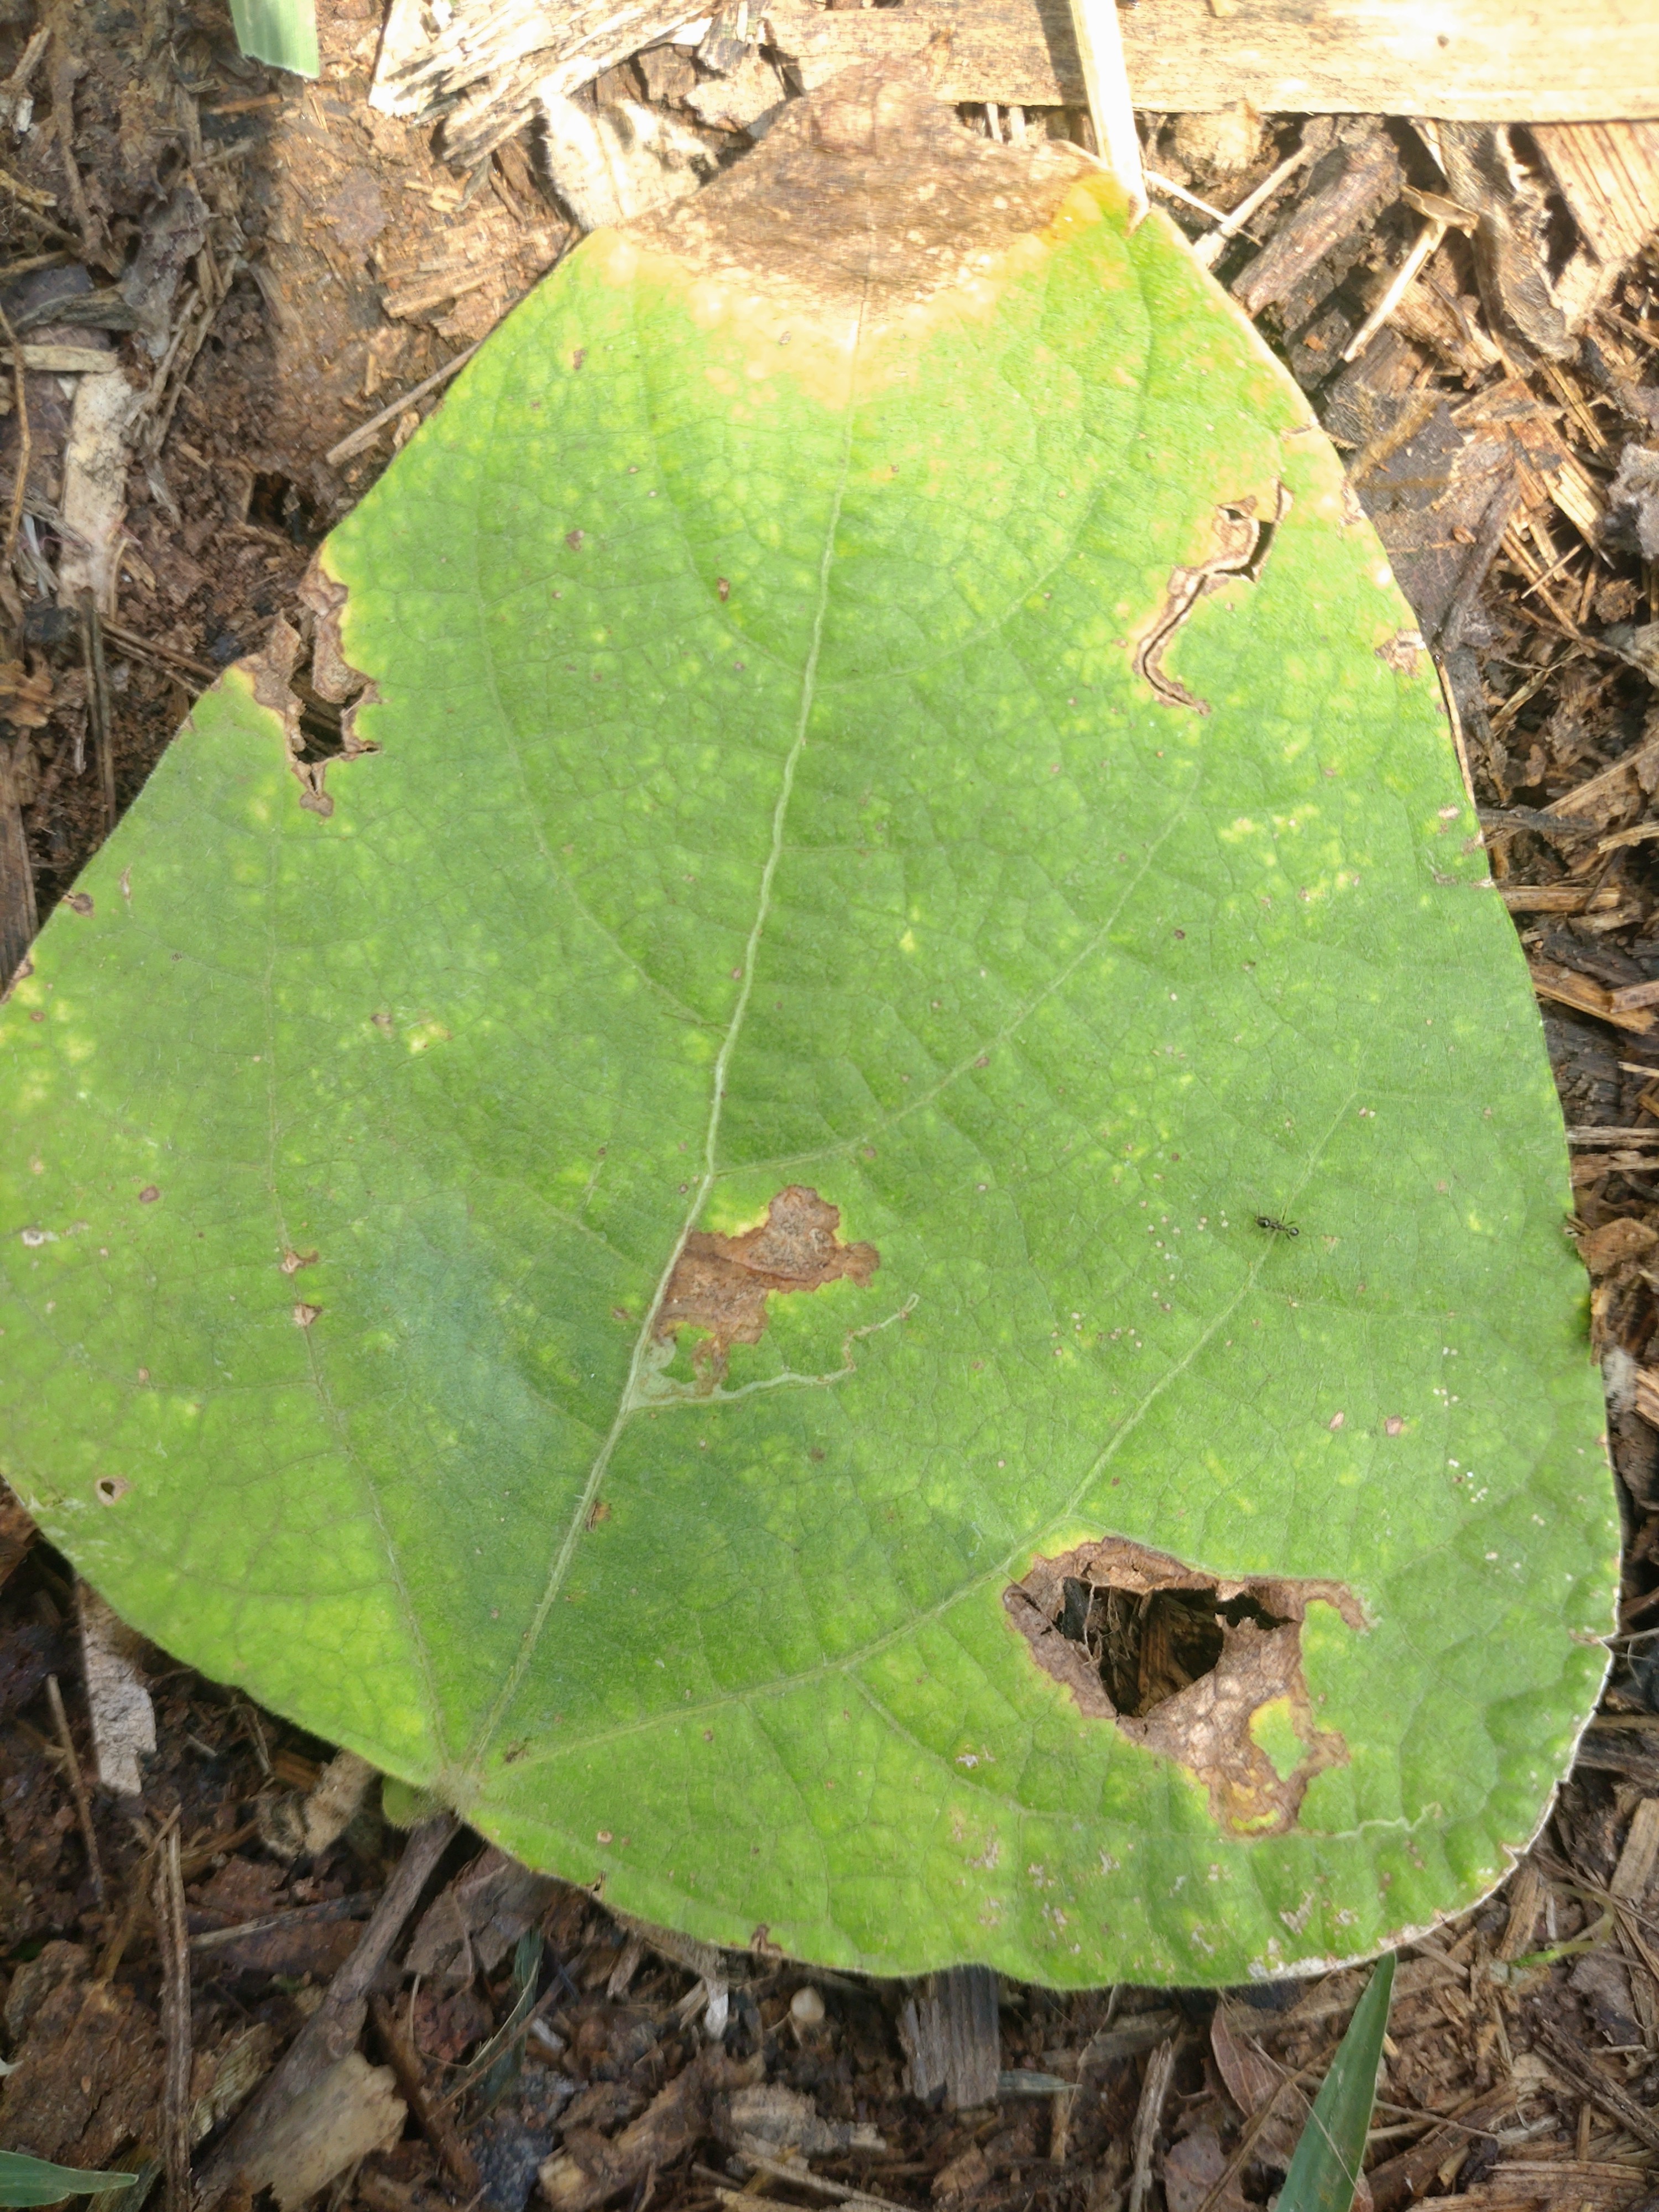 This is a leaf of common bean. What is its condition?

rust
